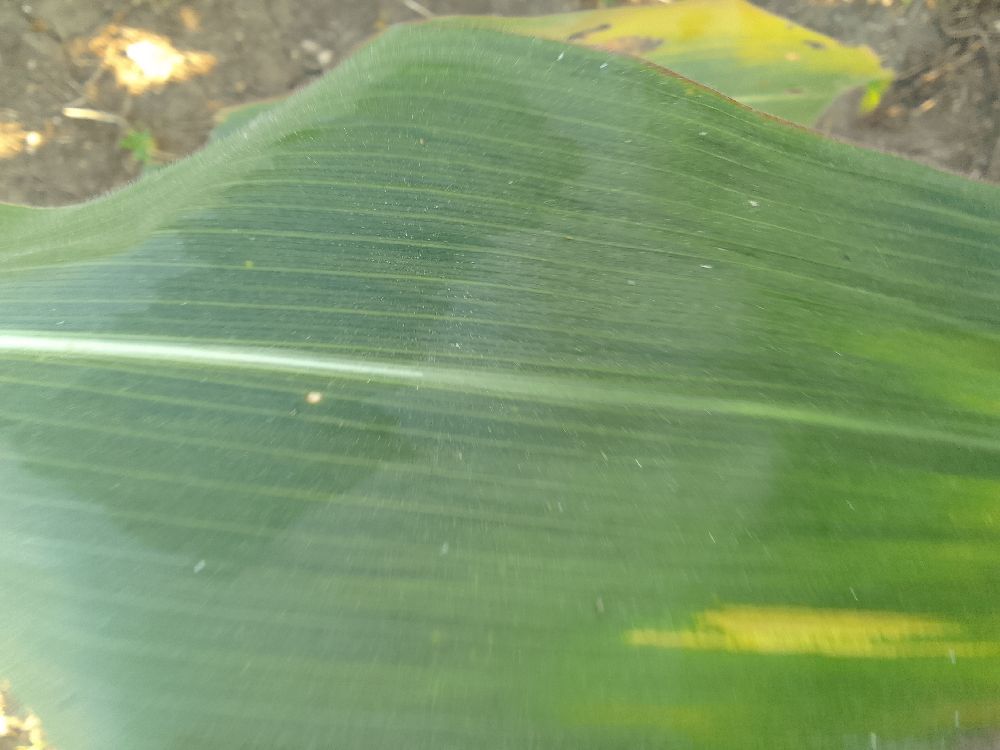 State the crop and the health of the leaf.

maize, healthy
